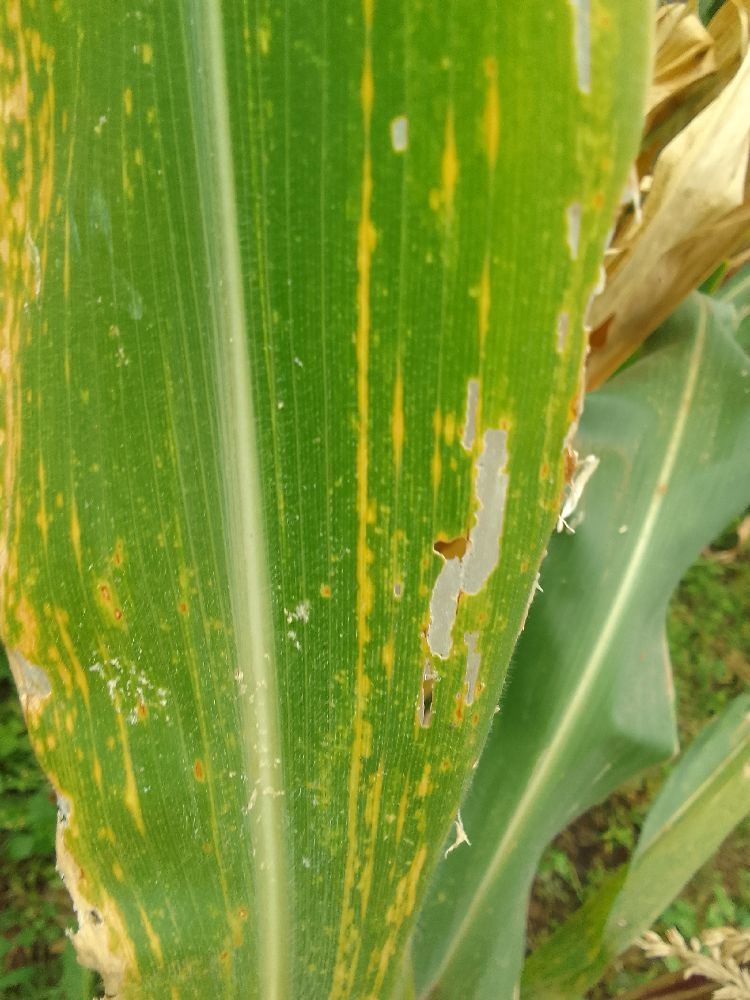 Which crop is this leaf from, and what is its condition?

maize, maize lethal necrosis
